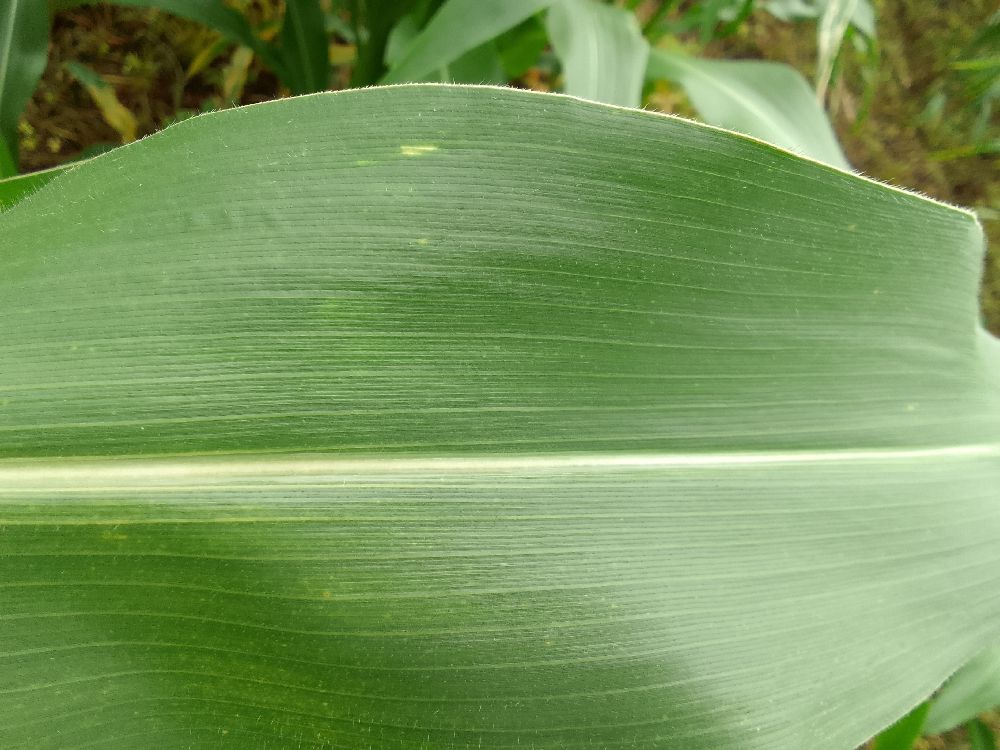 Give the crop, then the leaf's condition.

maize, healthy
